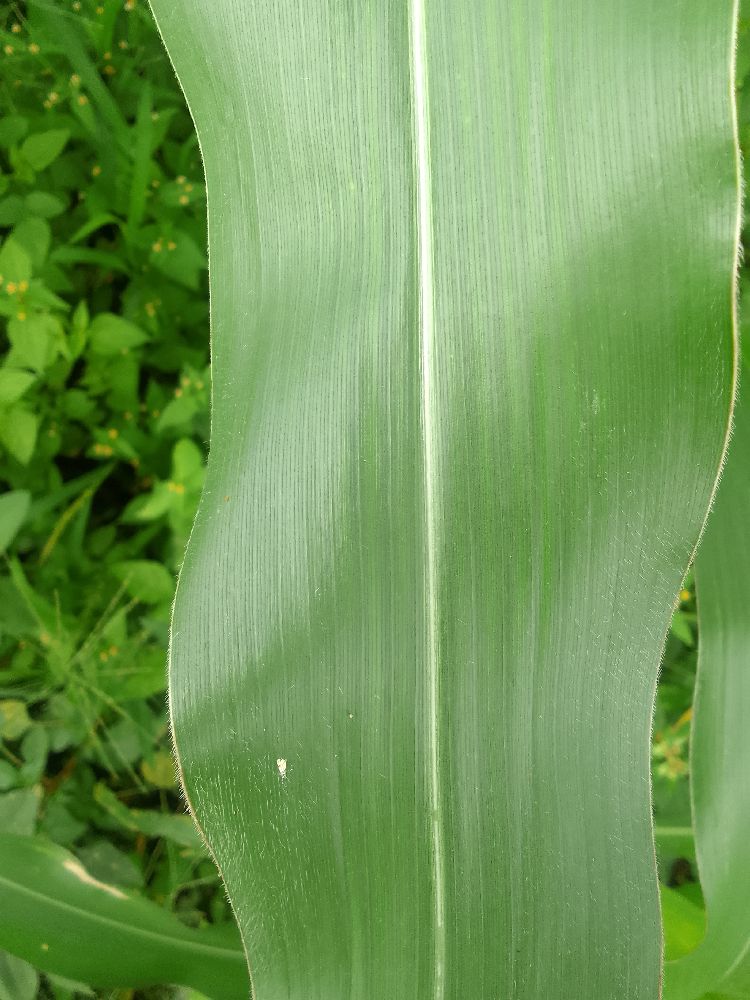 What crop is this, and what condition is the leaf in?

maize, healthy
